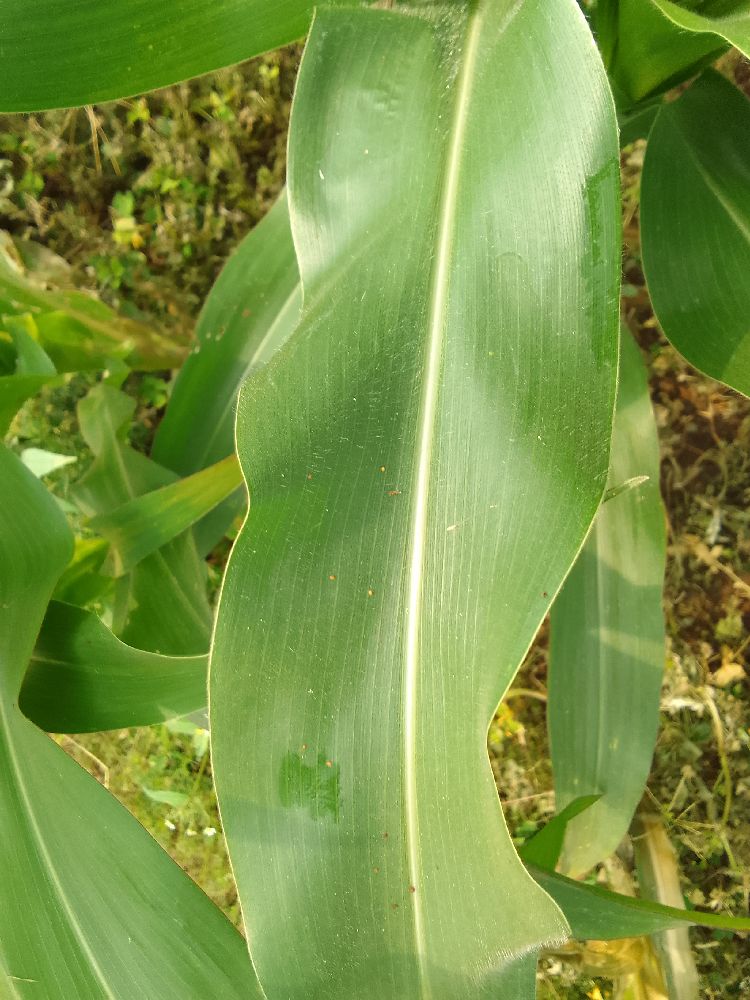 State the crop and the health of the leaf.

maize, healthy
